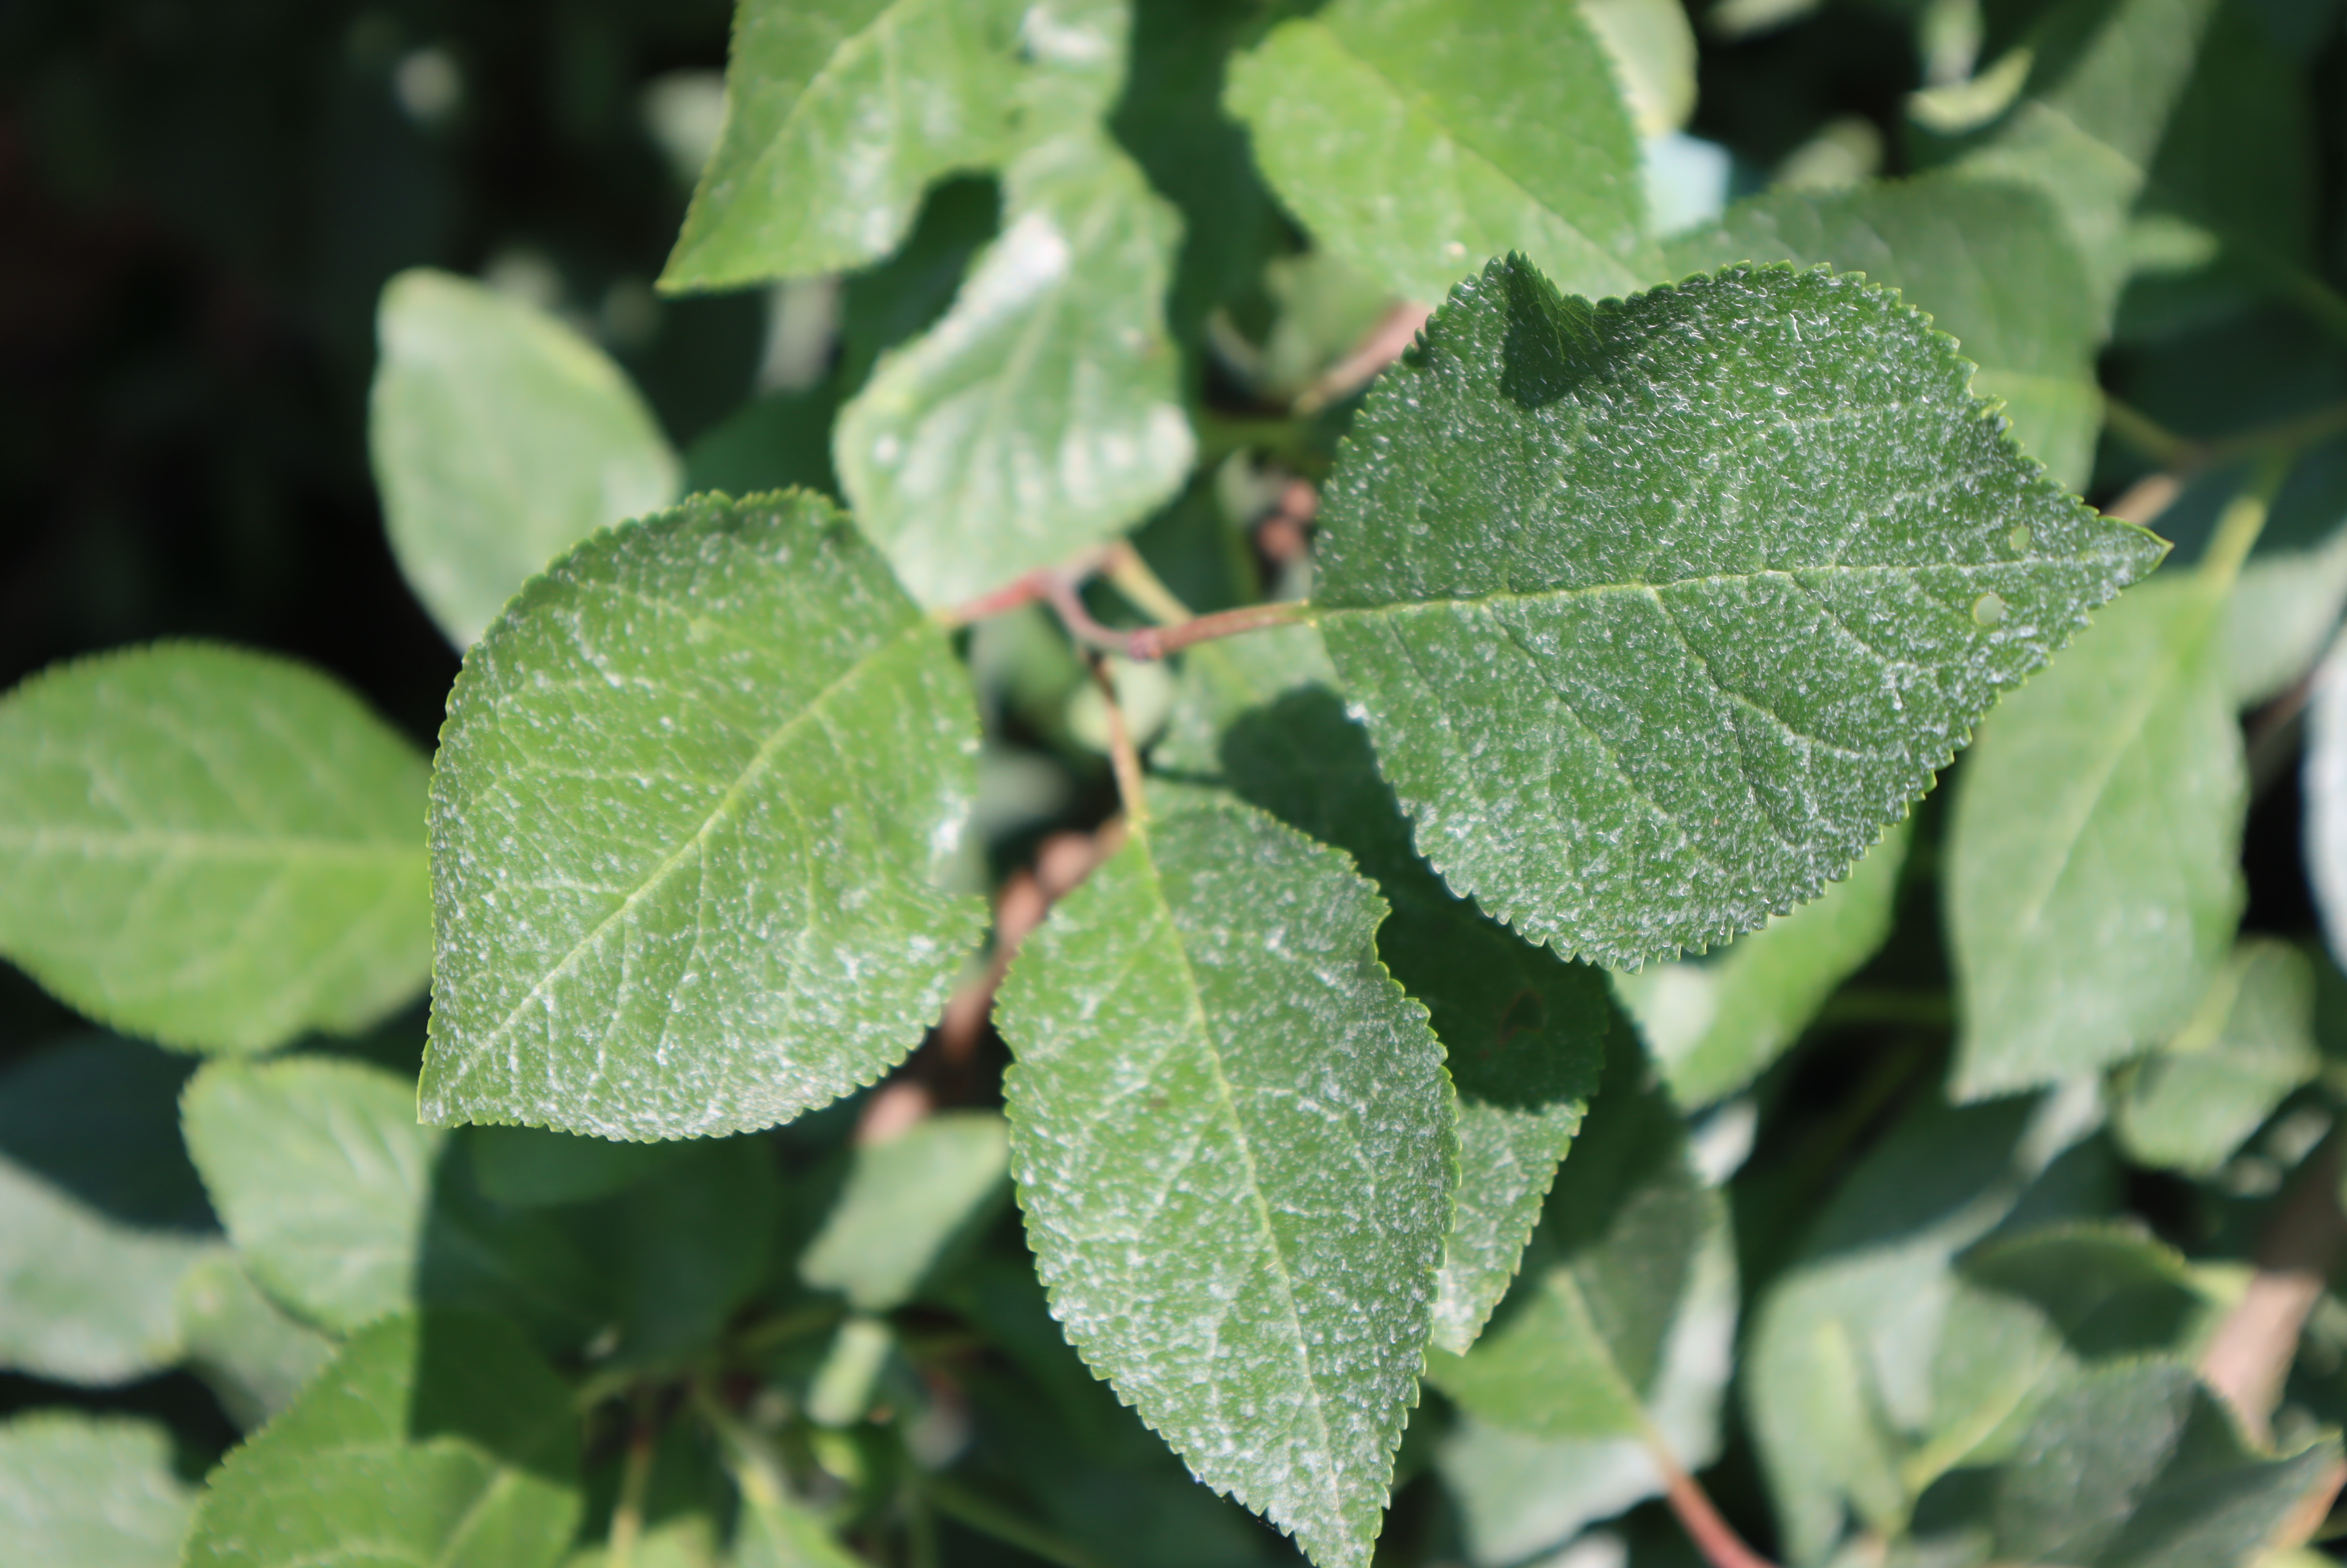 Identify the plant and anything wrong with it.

plum, shot hole disease
